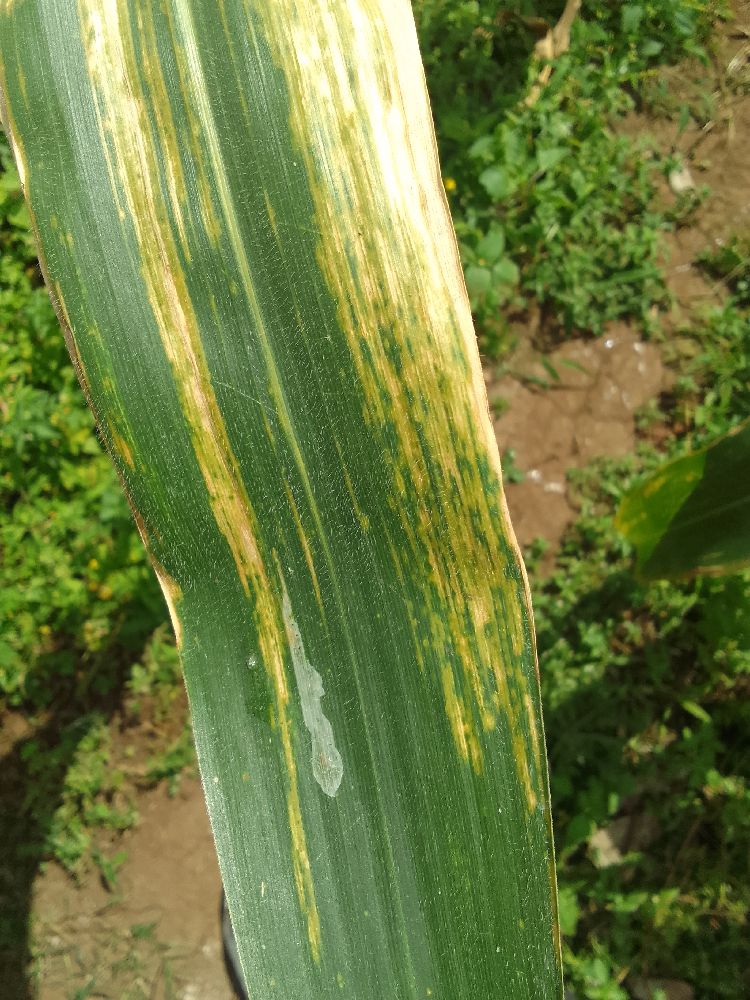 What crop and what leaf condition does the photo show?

maize, maize lethal necrosis
